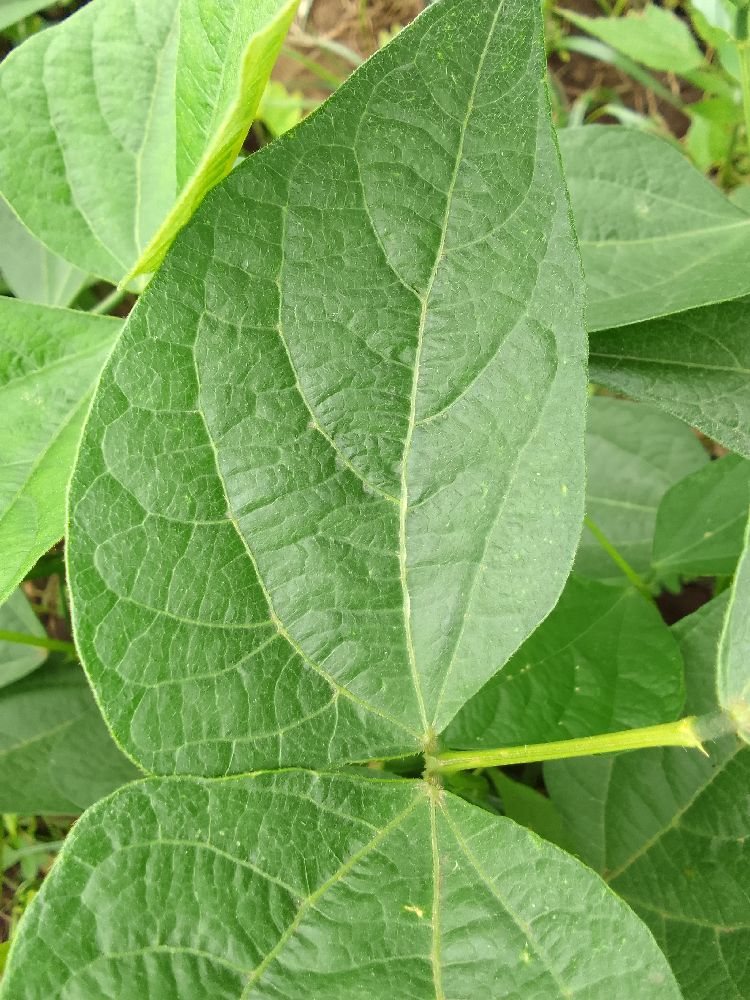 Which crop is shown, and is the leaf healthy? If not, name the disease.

common bean, healthy
